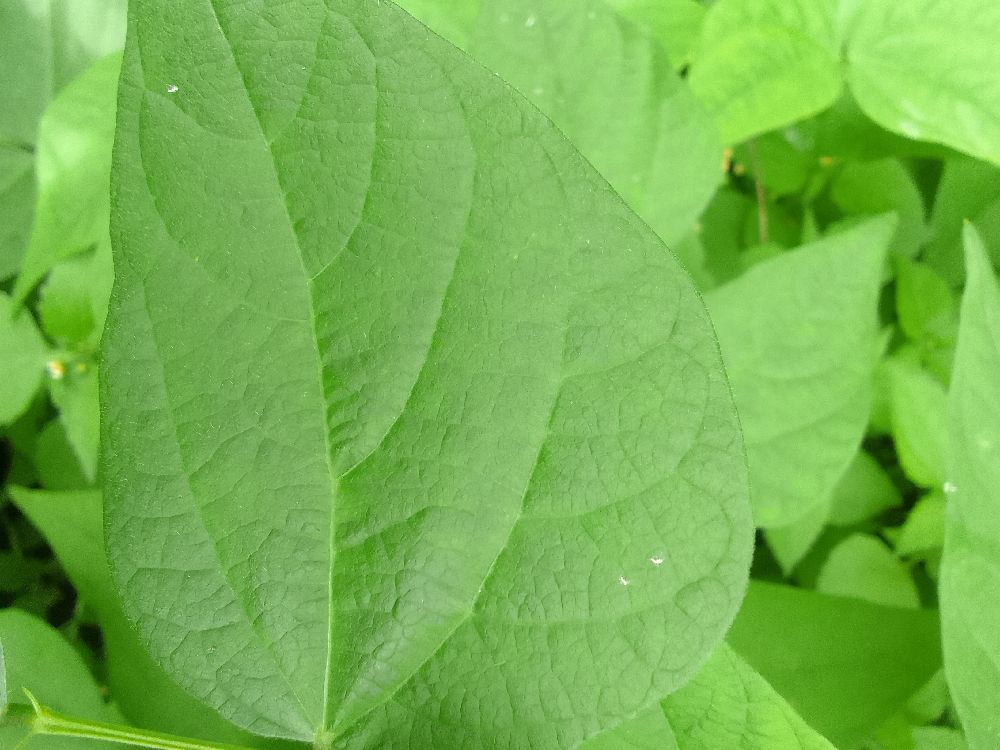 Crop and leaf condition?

common bean, healthy
